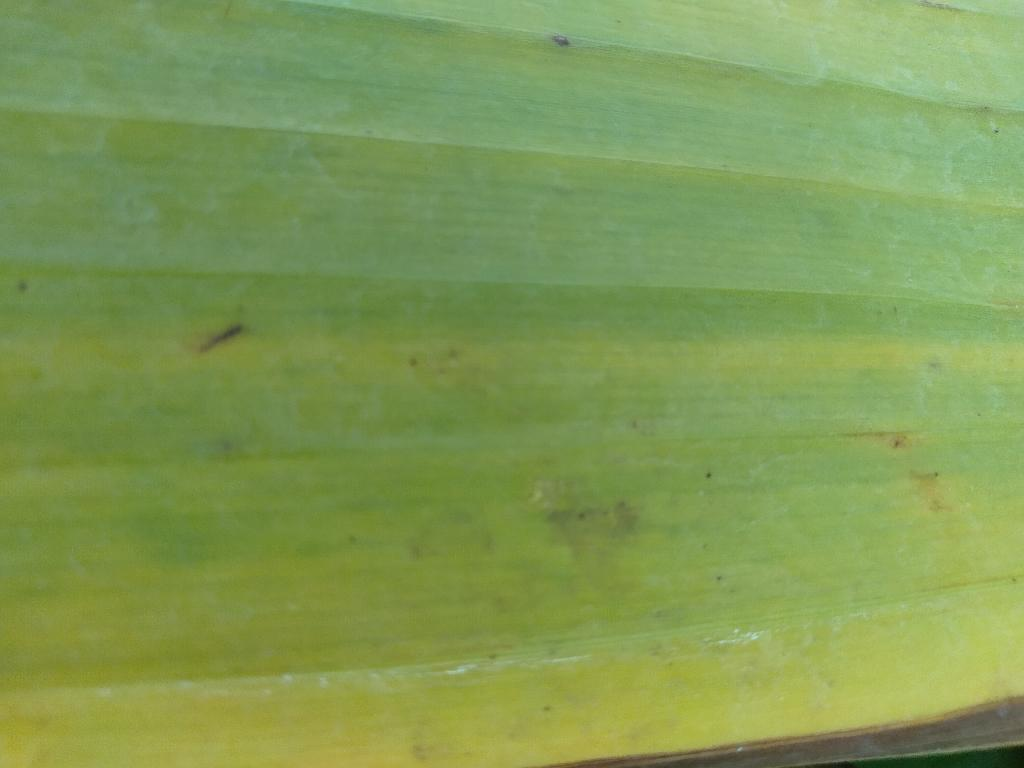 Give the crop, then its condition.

banana, fusarium wilt race 1
